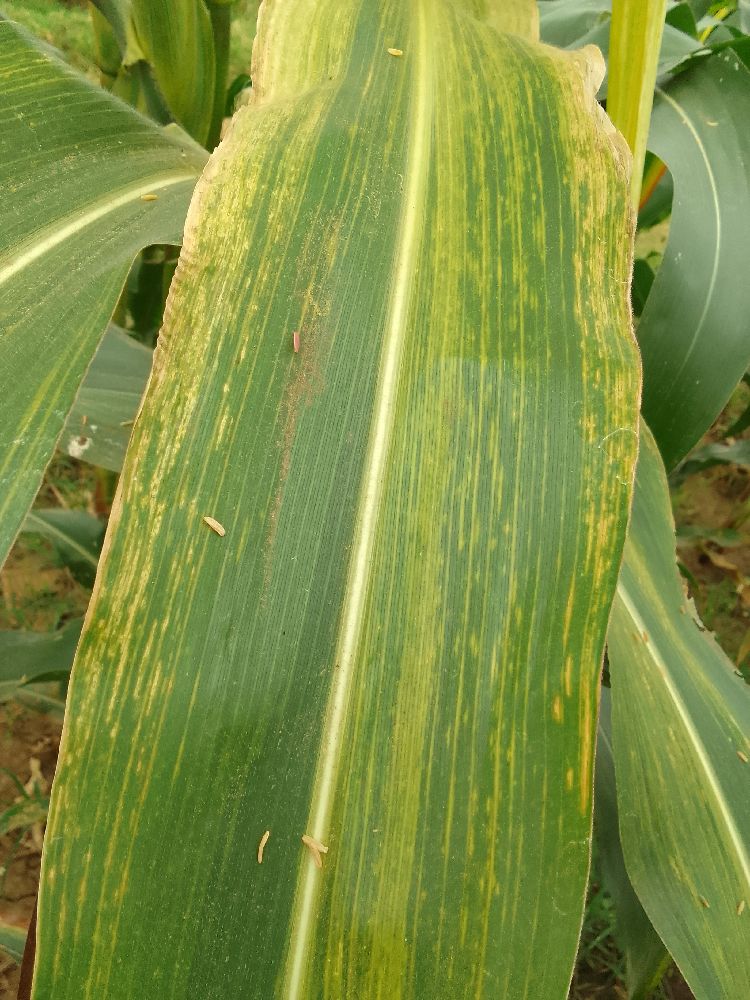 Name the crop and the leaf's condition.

maize, maize lethal necrosis
